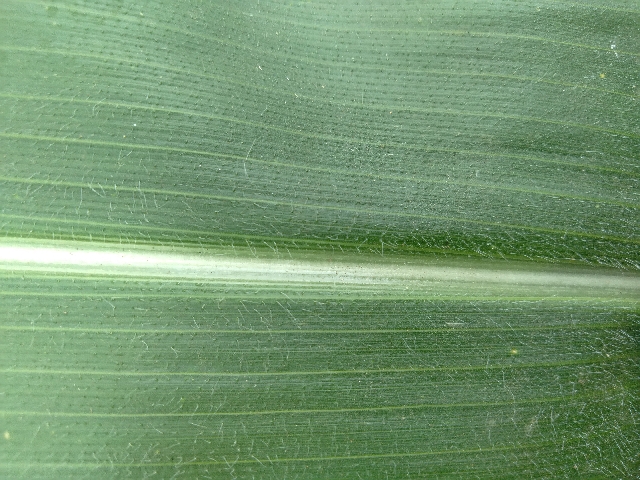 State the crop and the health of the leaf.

maize, healthy
